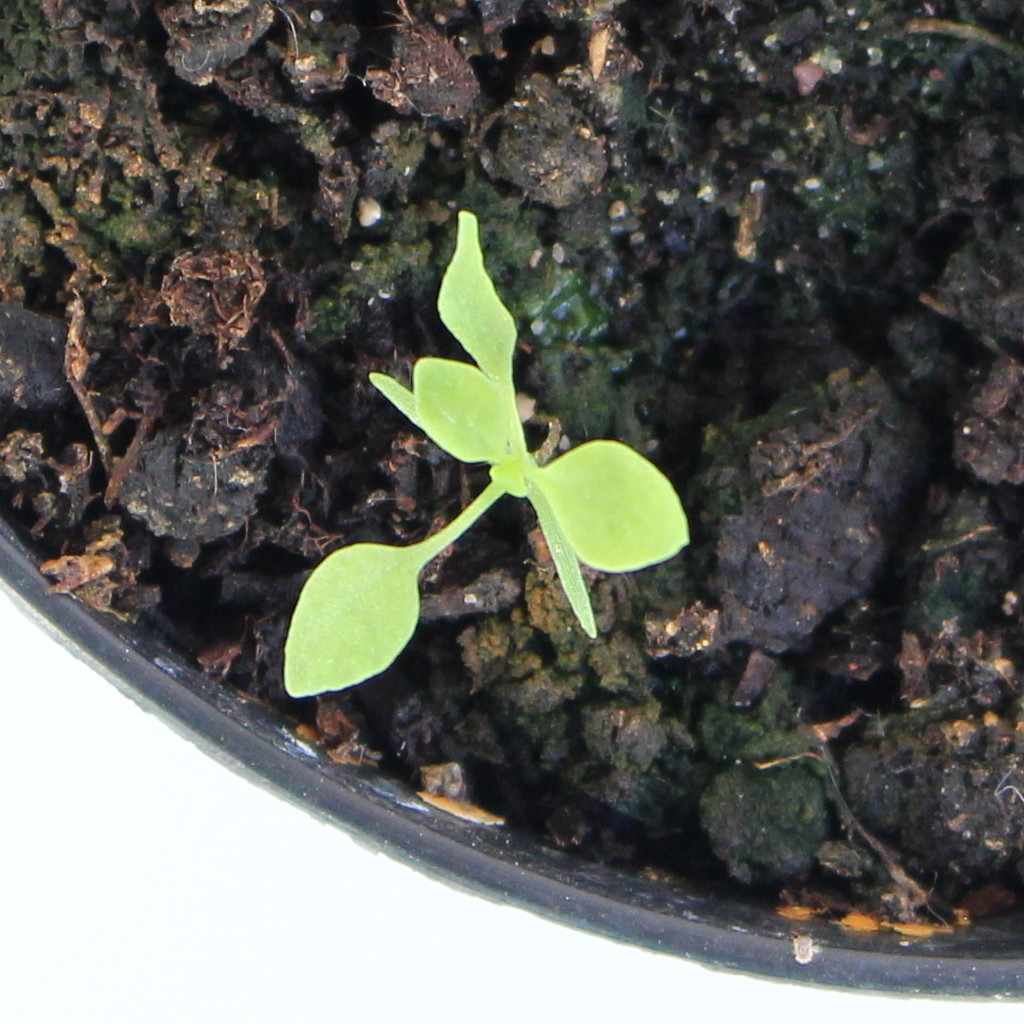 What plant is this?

Papaver rhoeas
